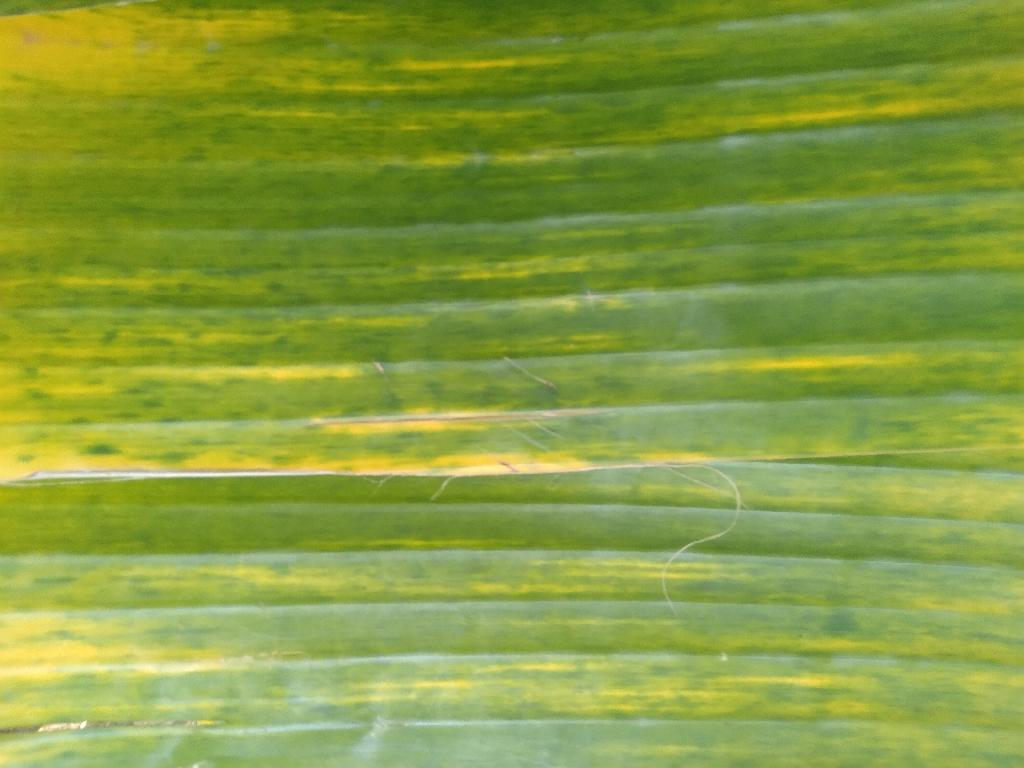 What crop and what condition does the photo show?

banana, fusarium wilt race 1
